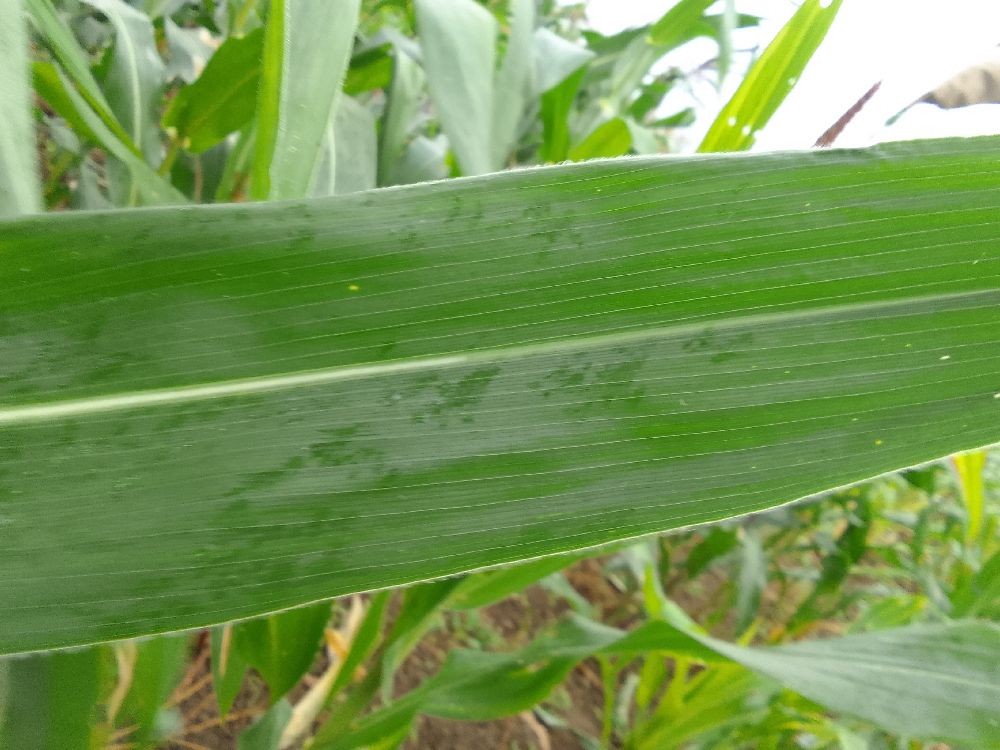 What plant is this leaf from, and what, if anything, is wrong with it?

maize, healthy
